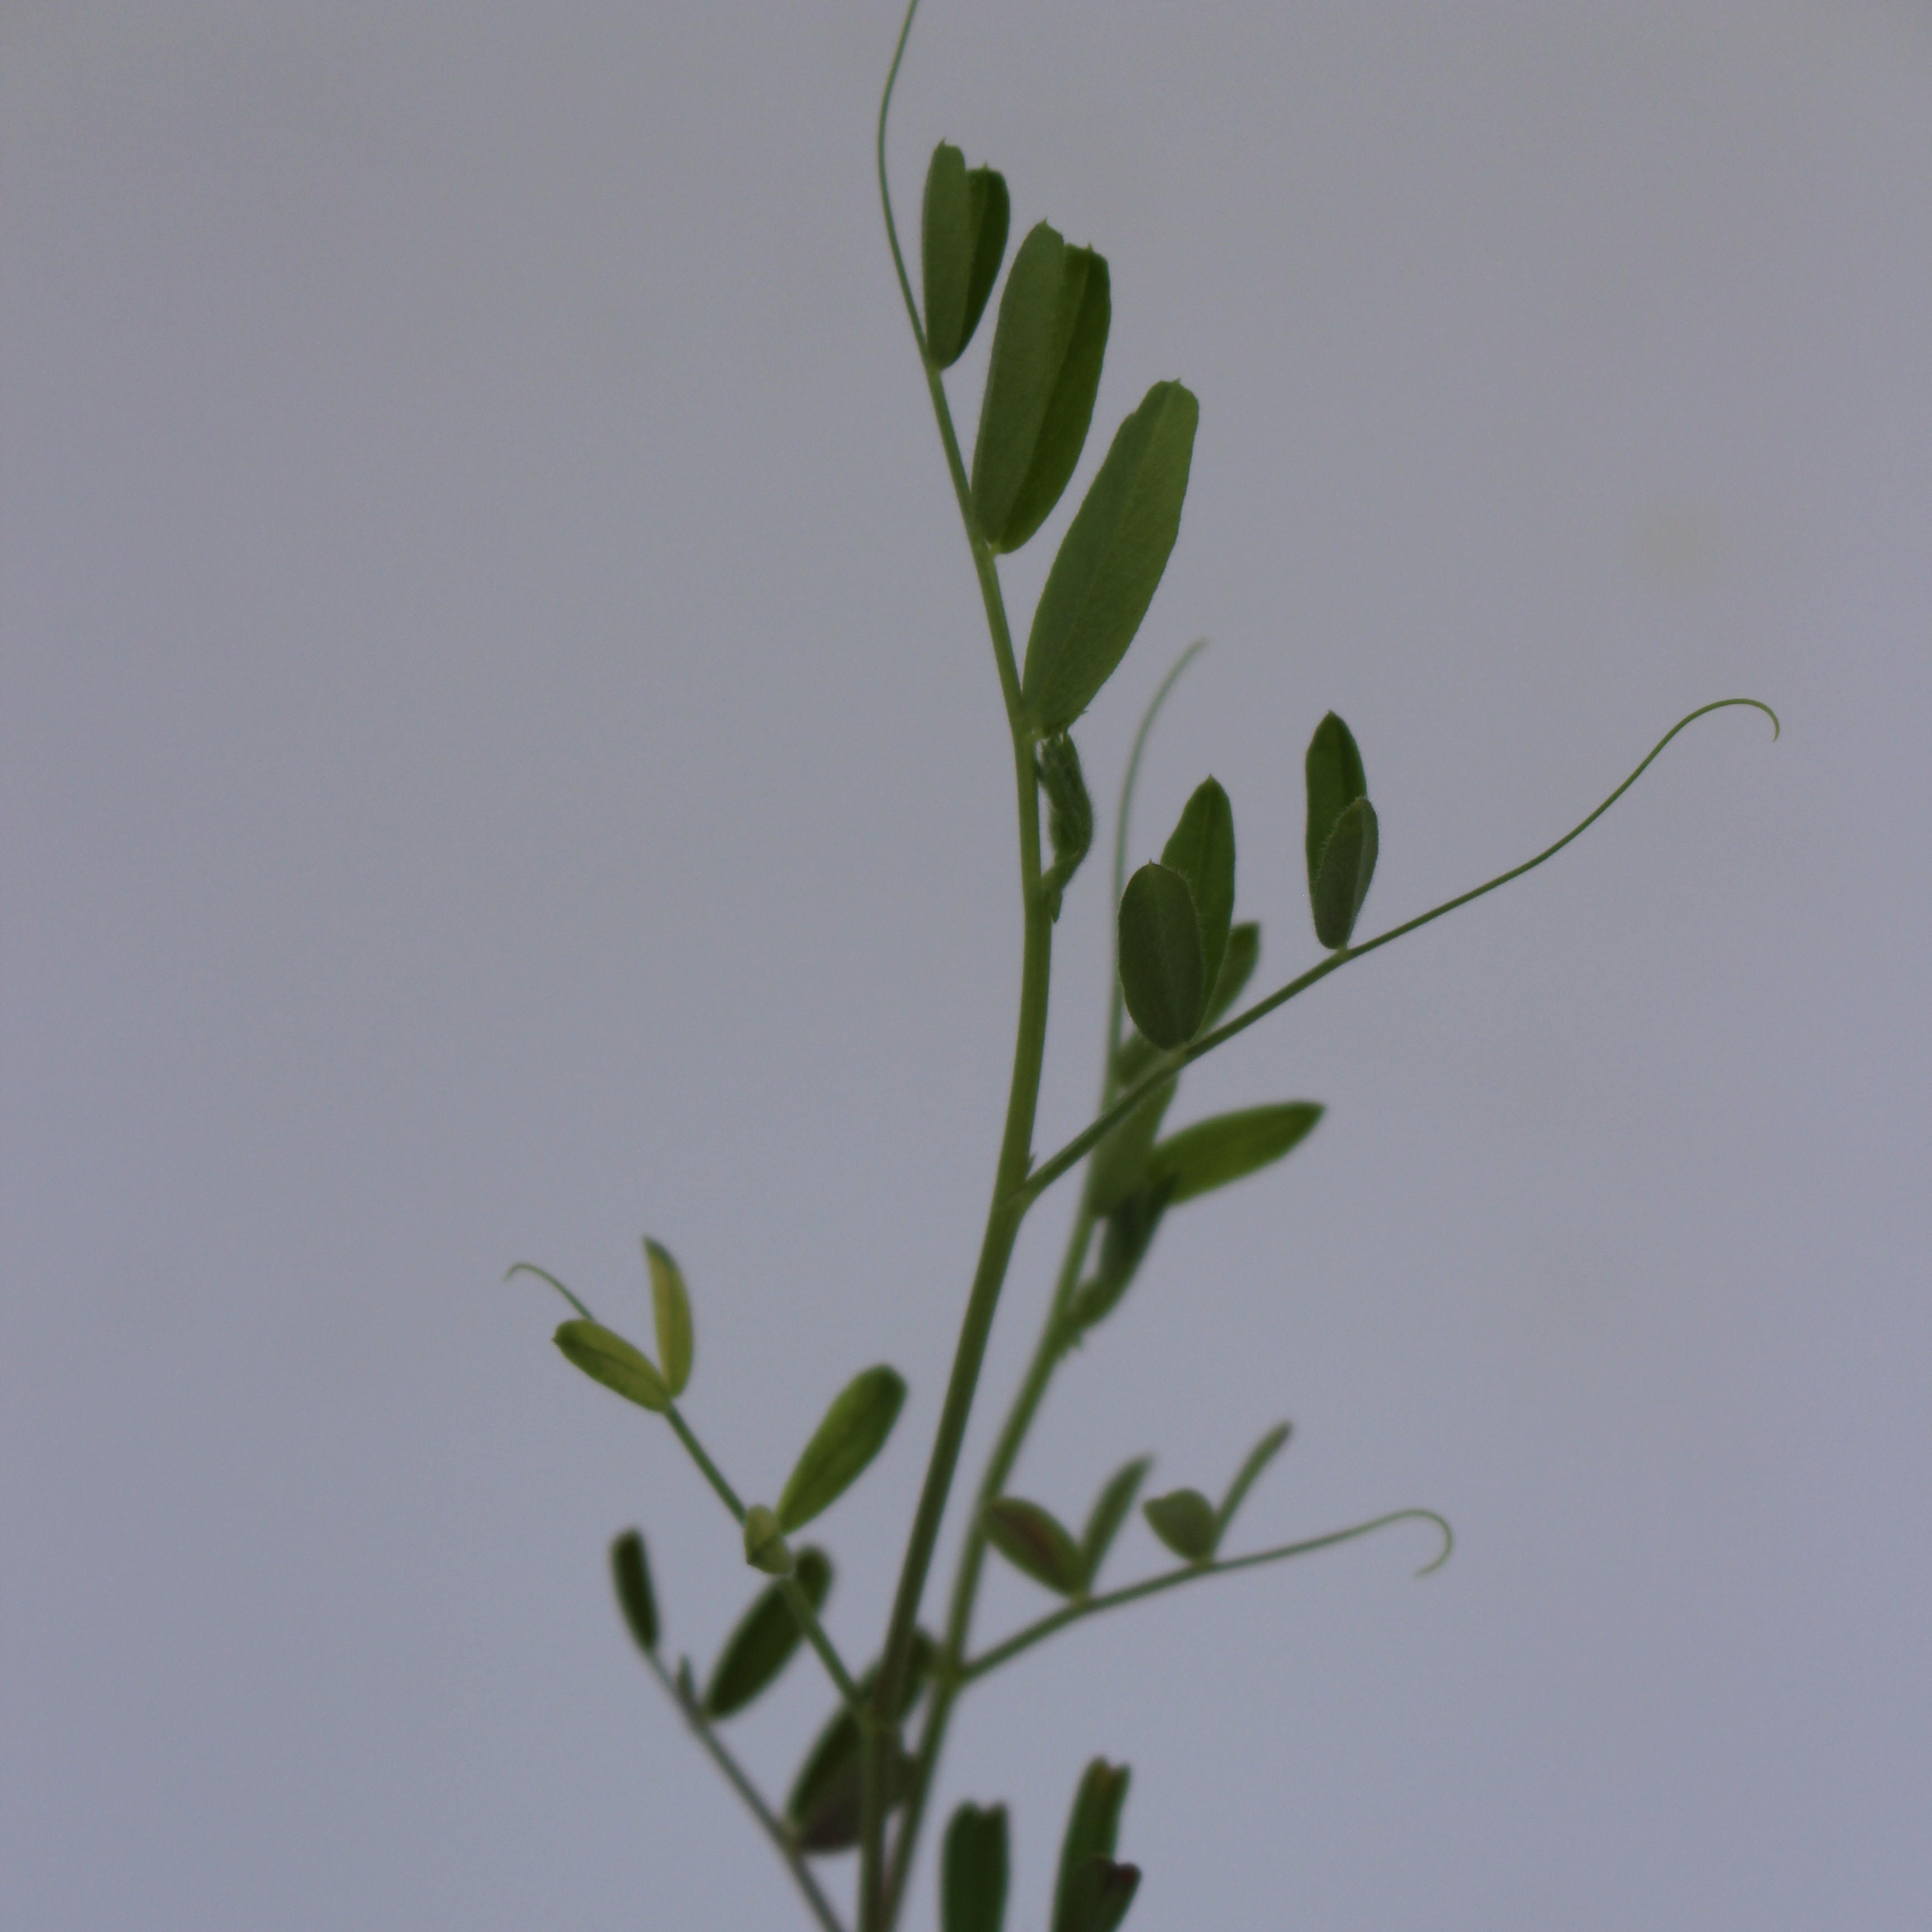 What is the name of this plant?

Vicia sativa
